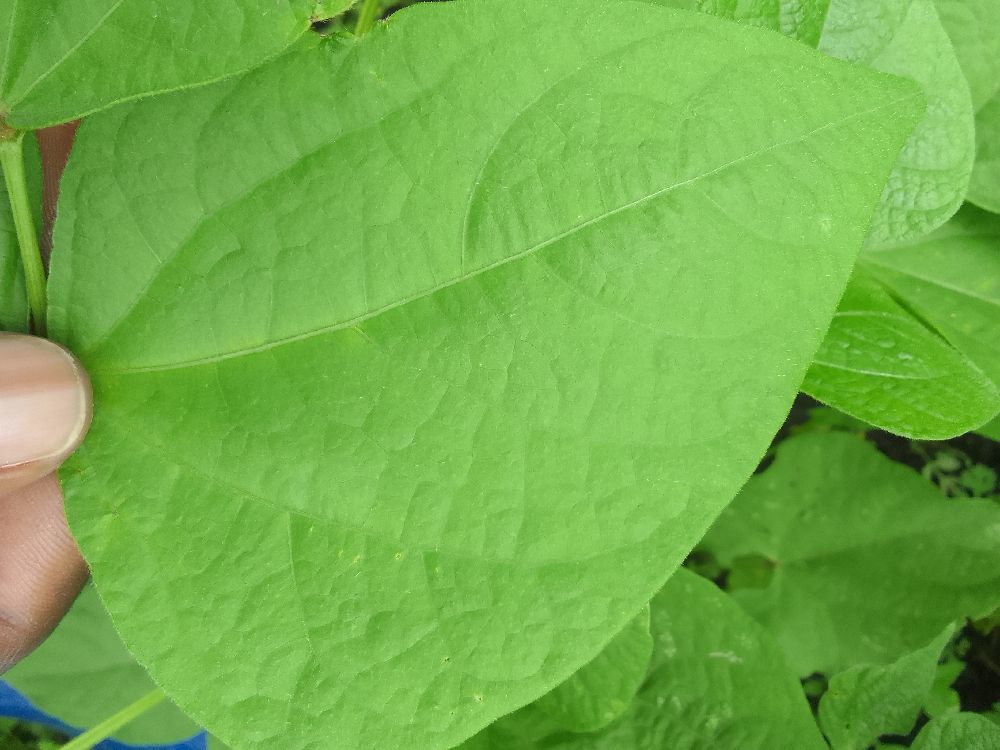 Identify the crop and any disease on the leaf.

common bean, healthy
